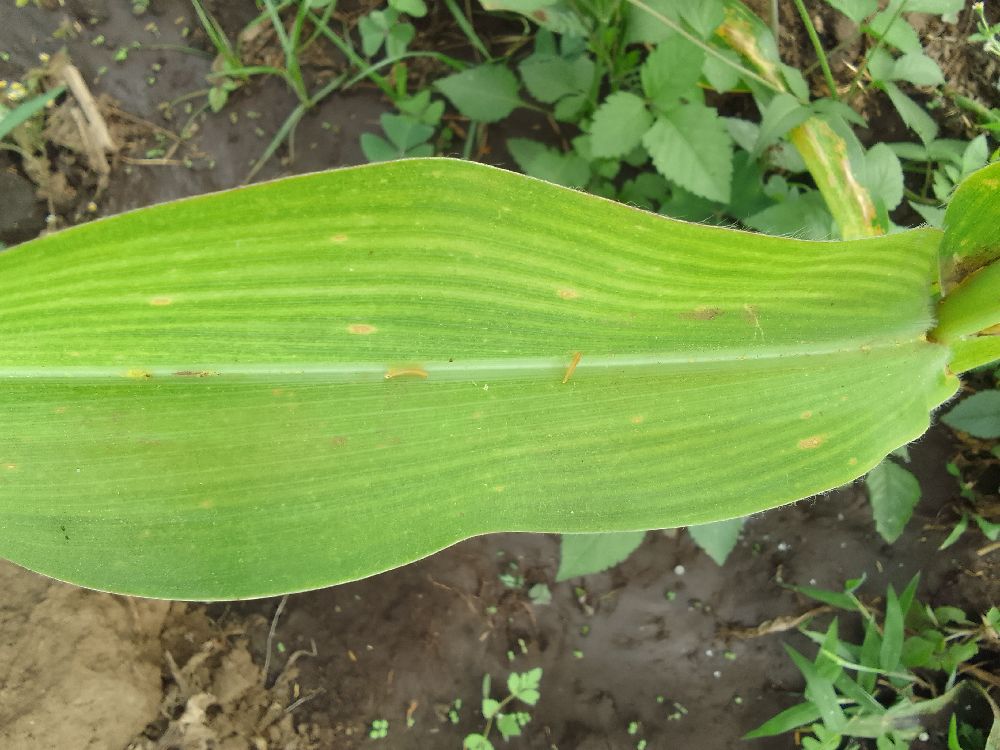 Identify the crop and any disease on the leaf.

maize, maize lethal necrosis
